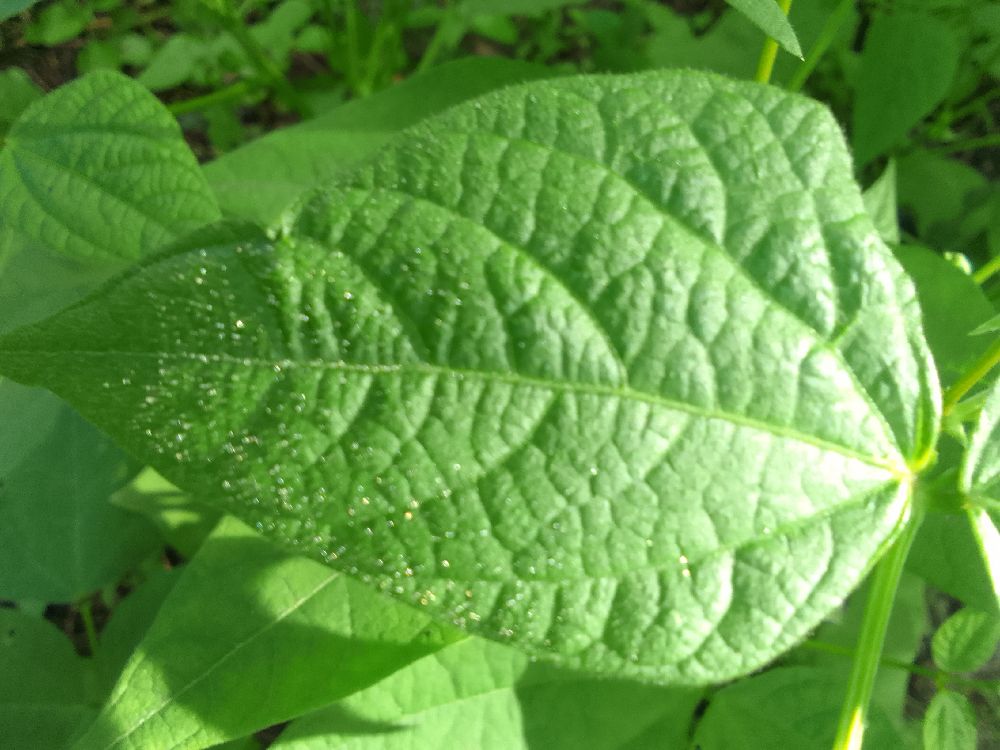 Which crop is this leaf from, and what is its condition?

common bean, healthy
